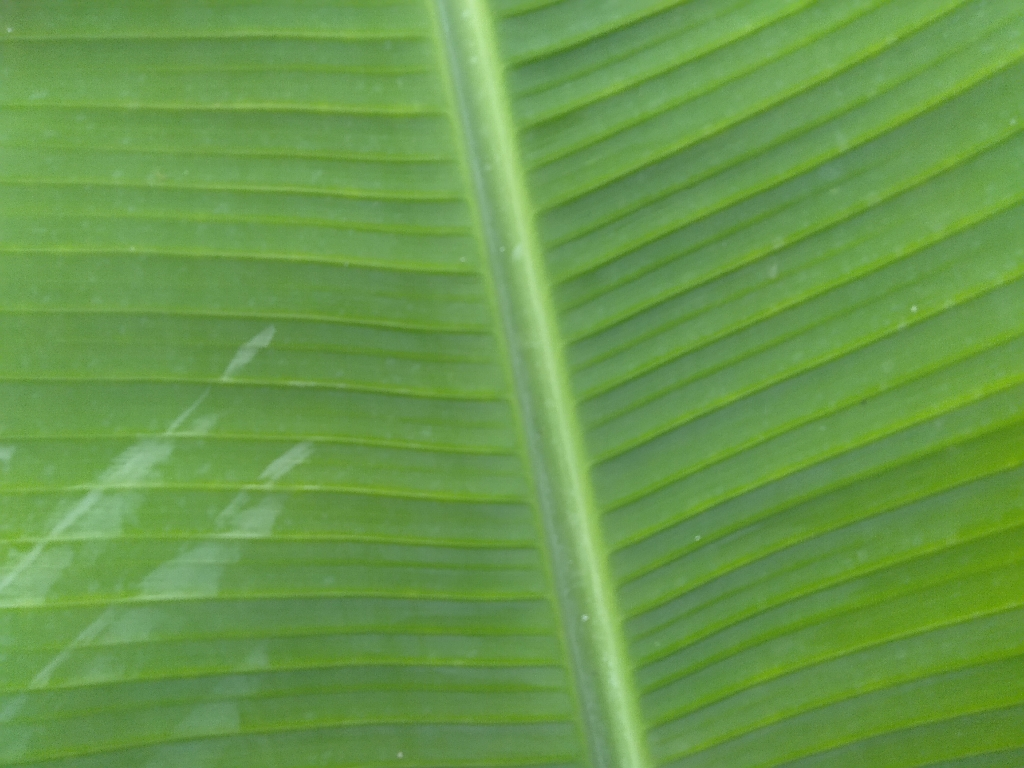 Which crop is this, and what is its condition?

banana, healthy
